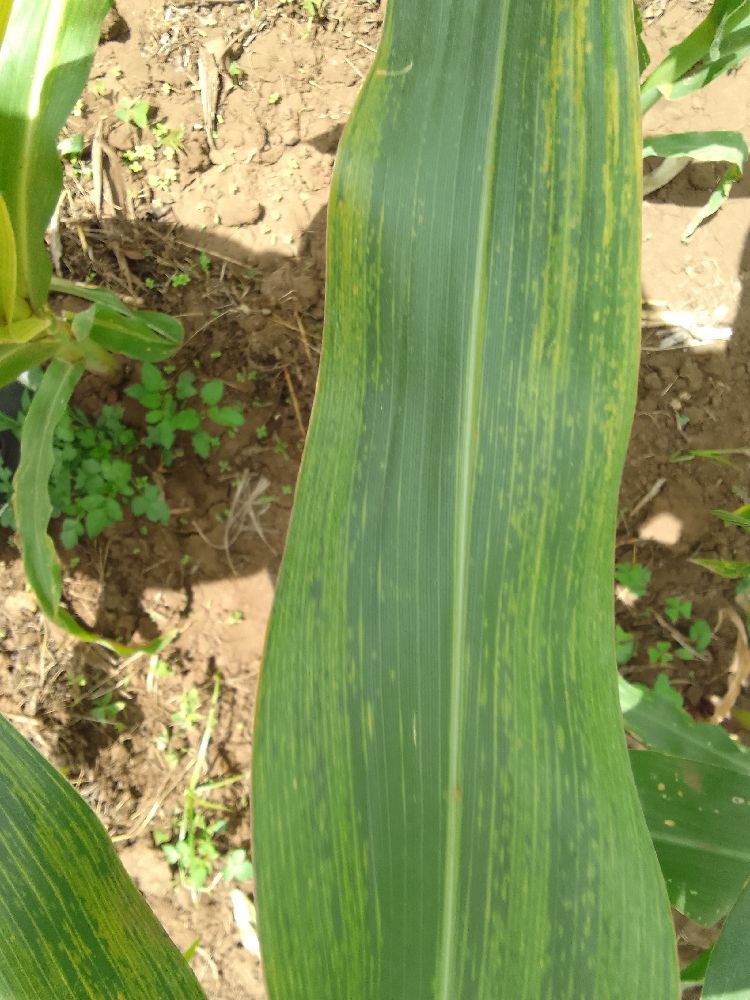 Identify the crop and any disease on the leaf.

maize, maize lethal necrosis
